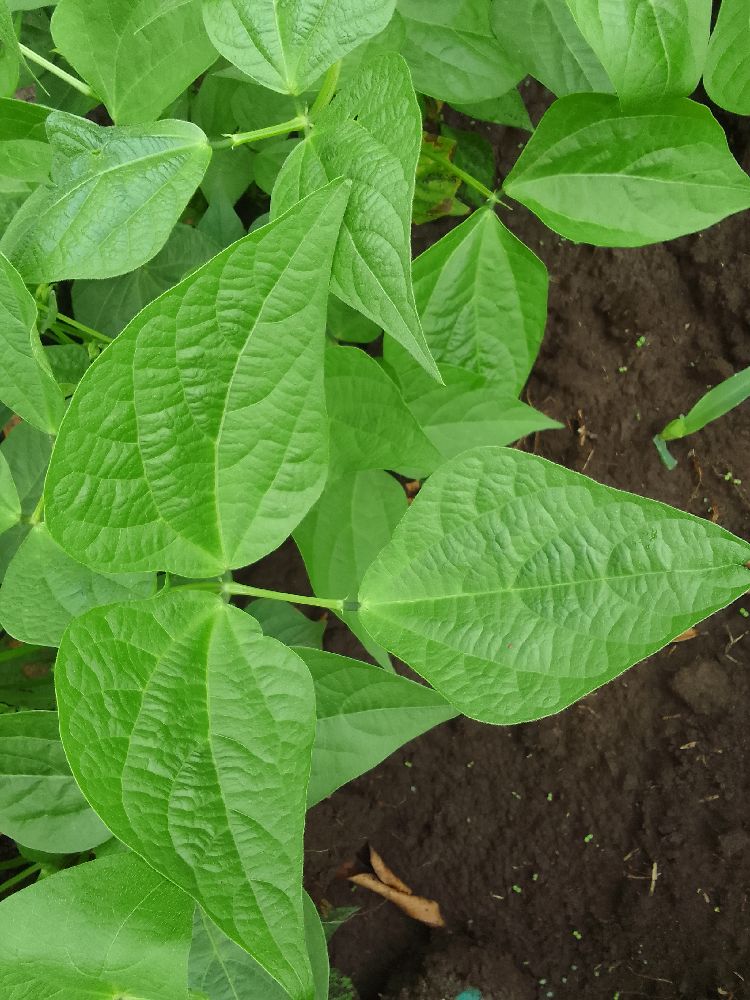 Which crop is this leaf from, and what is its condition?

common bean, healthy
